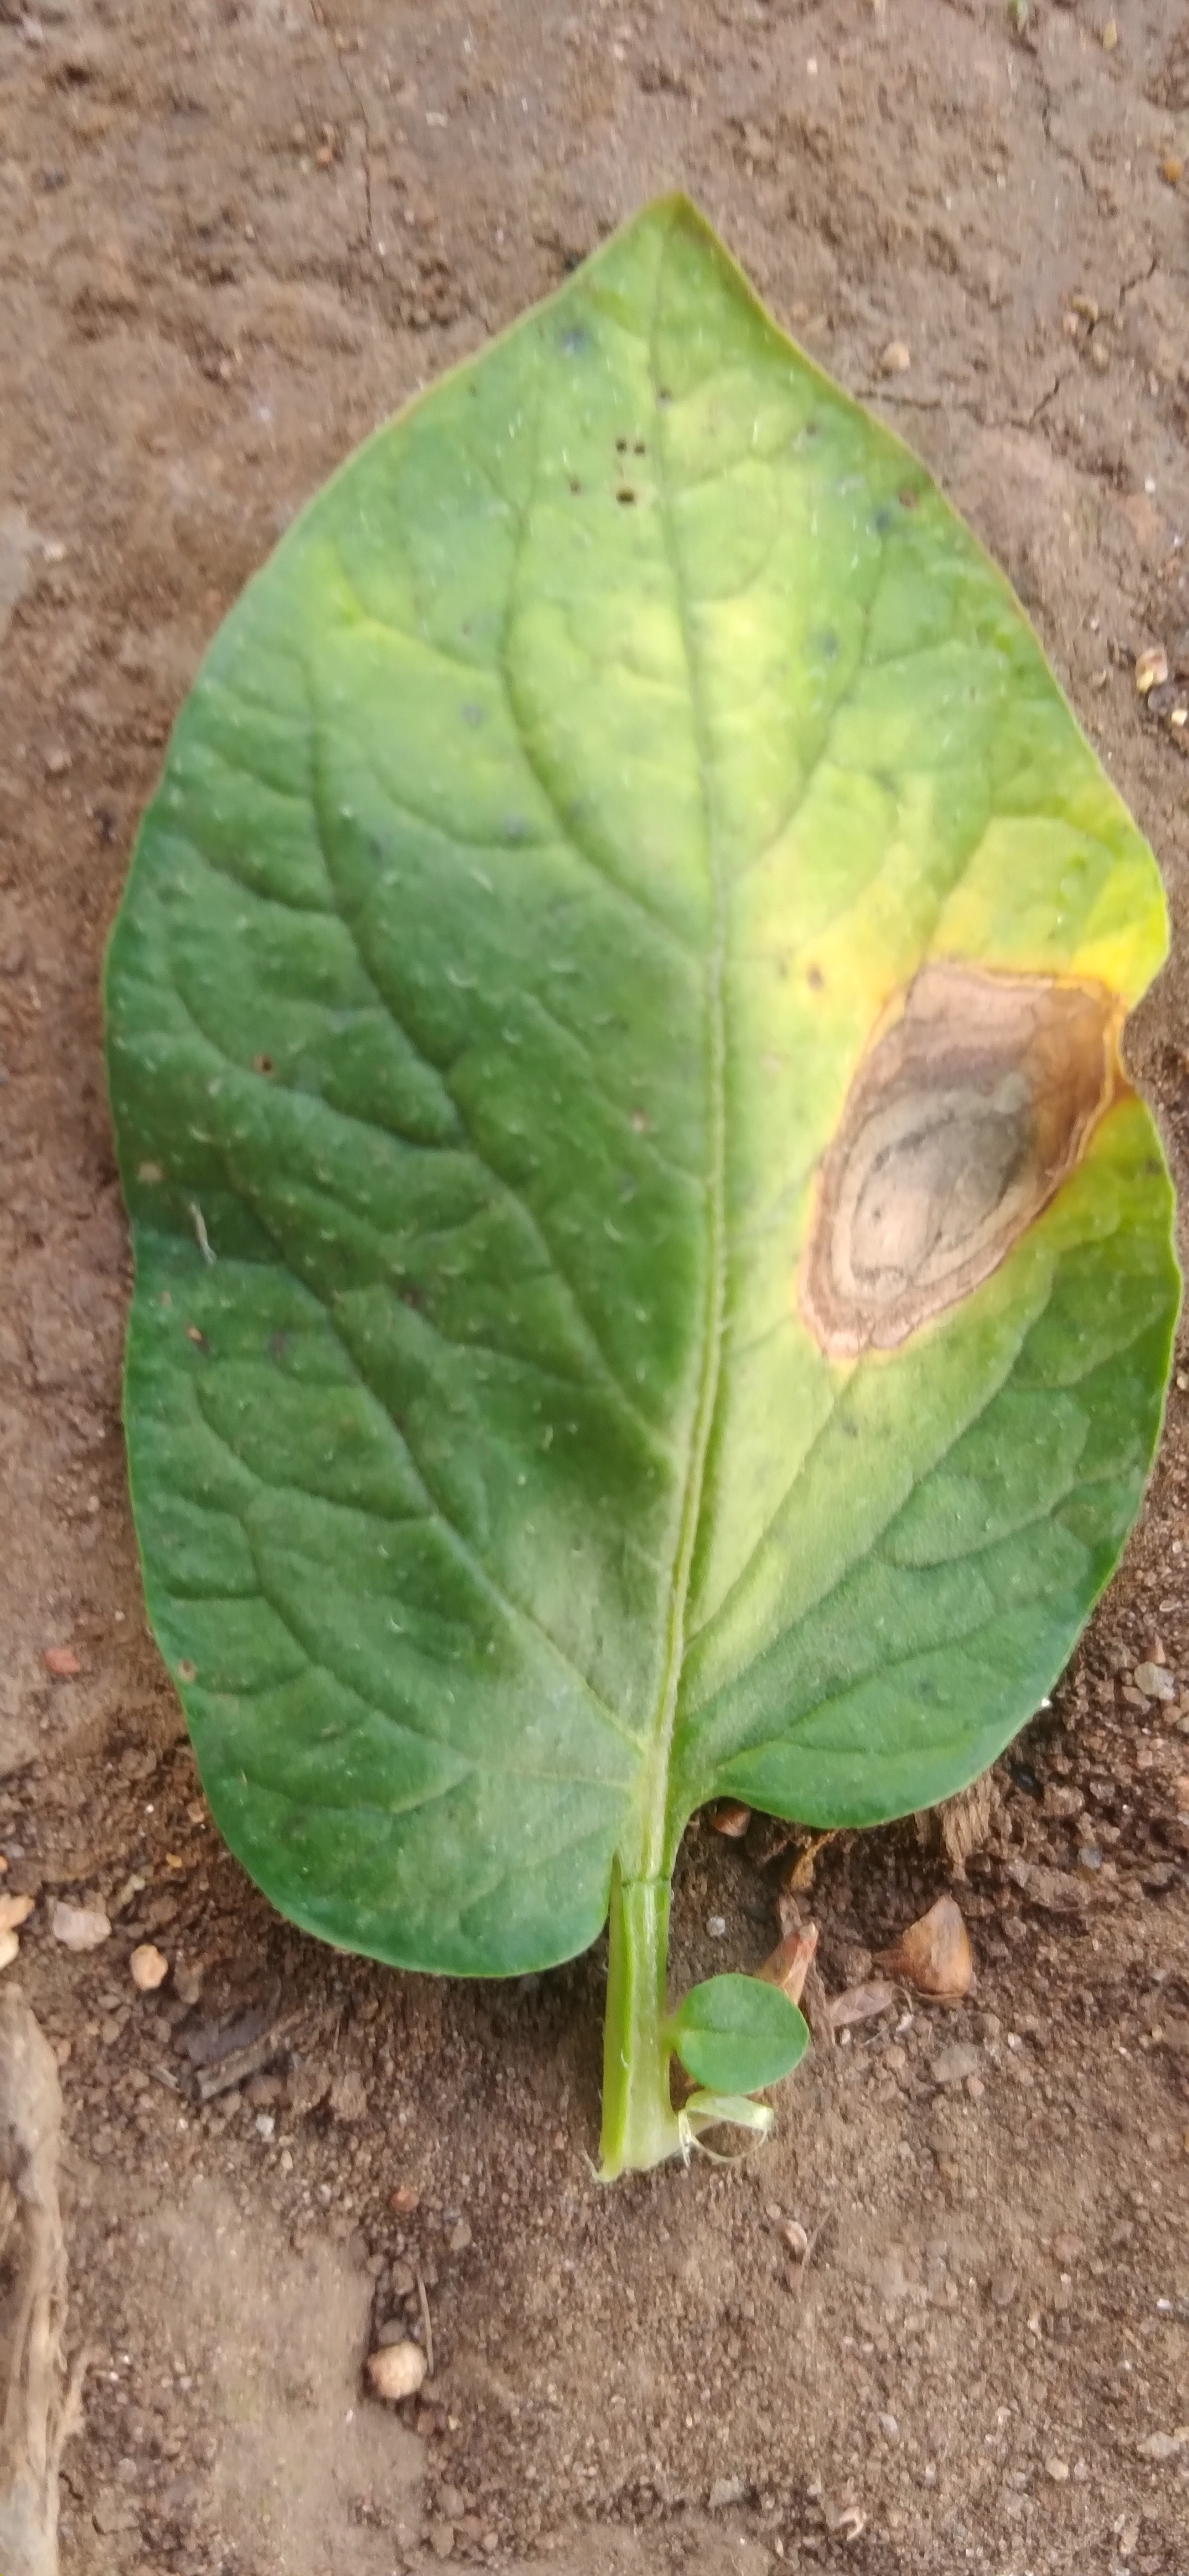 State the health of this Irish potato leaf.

early blight
